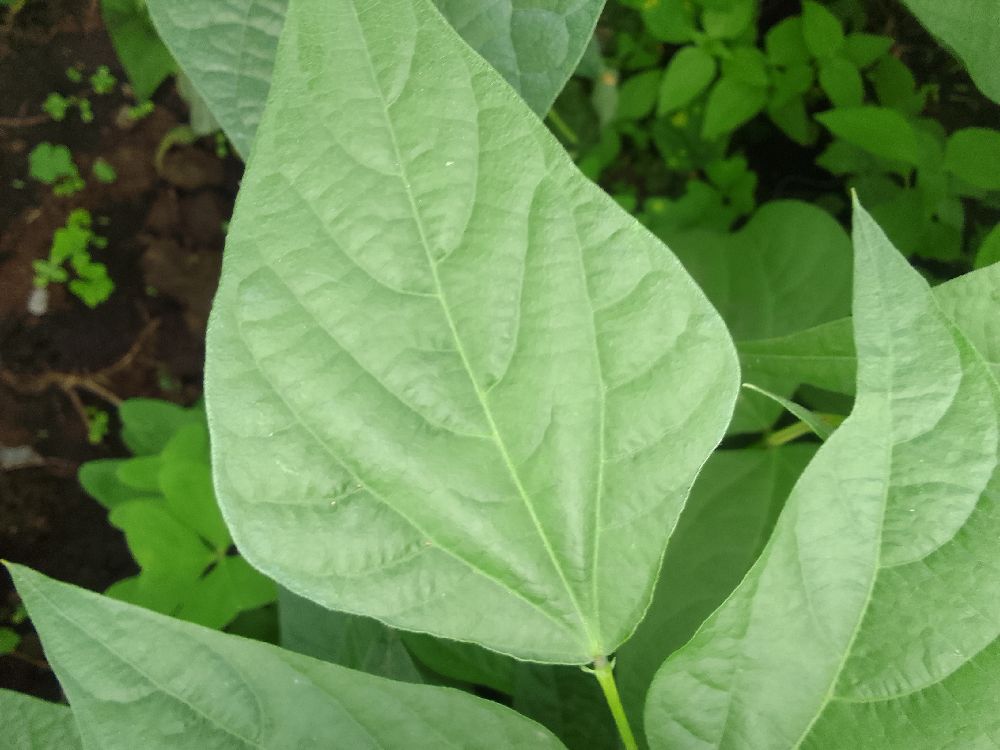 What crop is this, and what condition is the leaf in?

common bean, healthy
